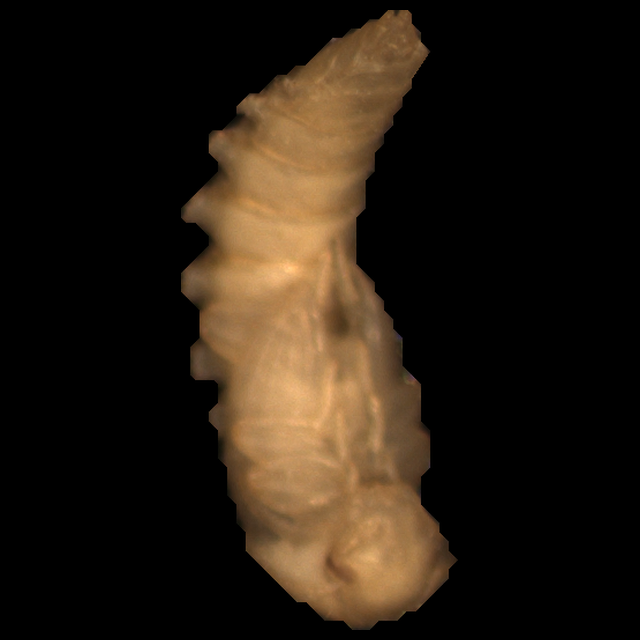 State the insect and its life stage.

mealworm pupa
